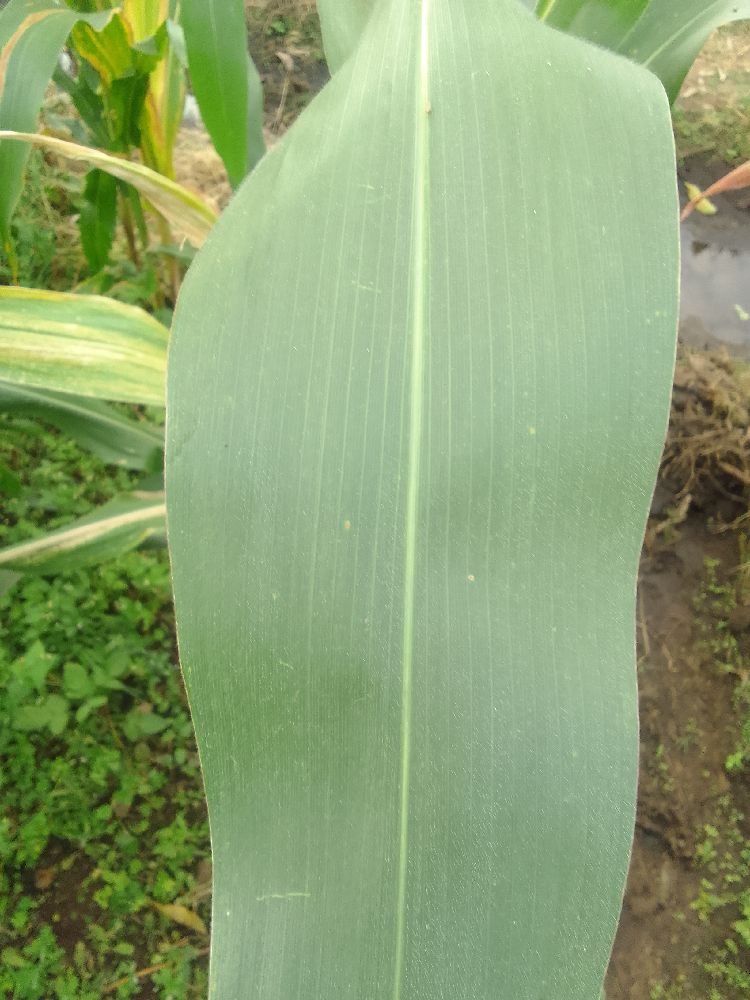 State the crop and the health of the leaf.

maize, healthy
